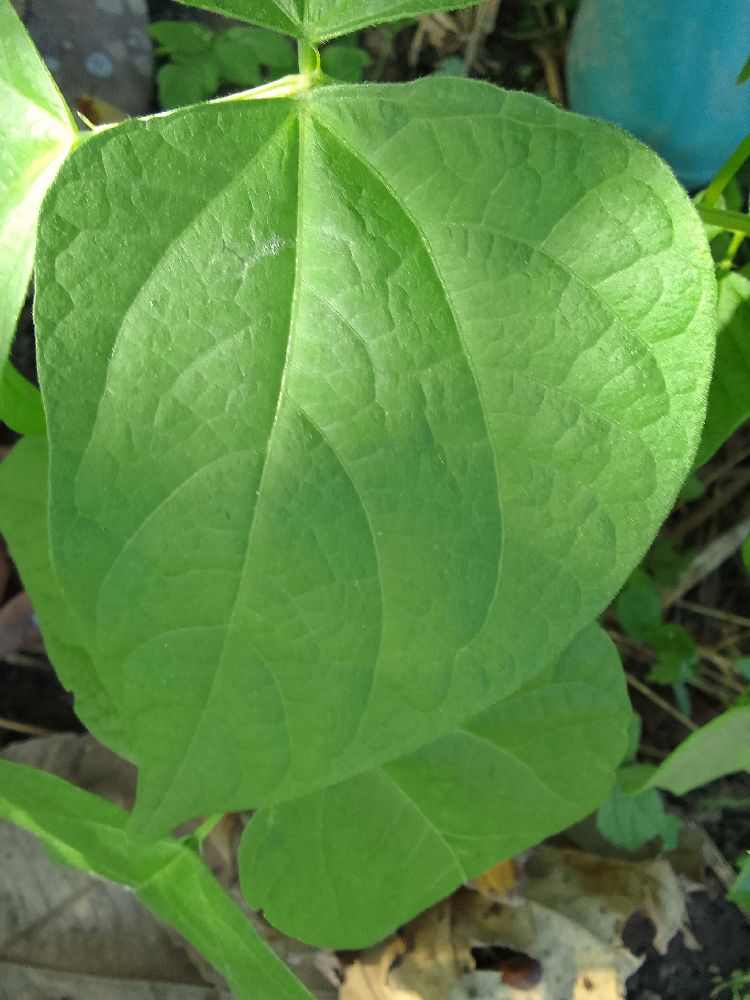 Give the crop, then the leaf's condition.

common bean, healthy
